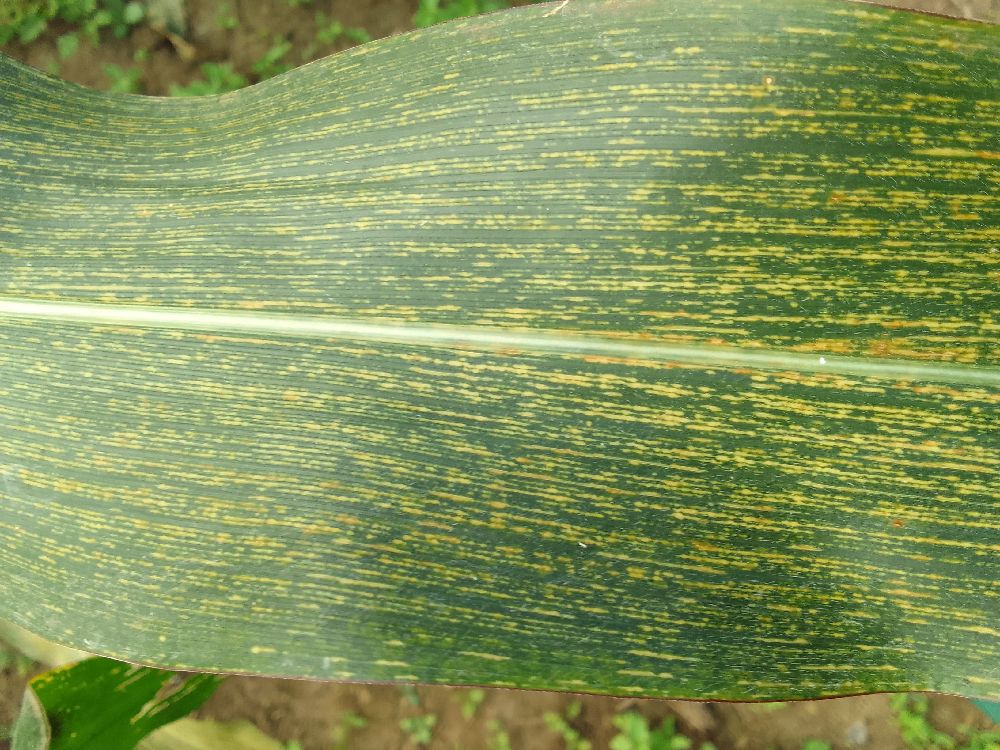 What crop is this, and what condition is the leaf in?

maize, maize streak virus
